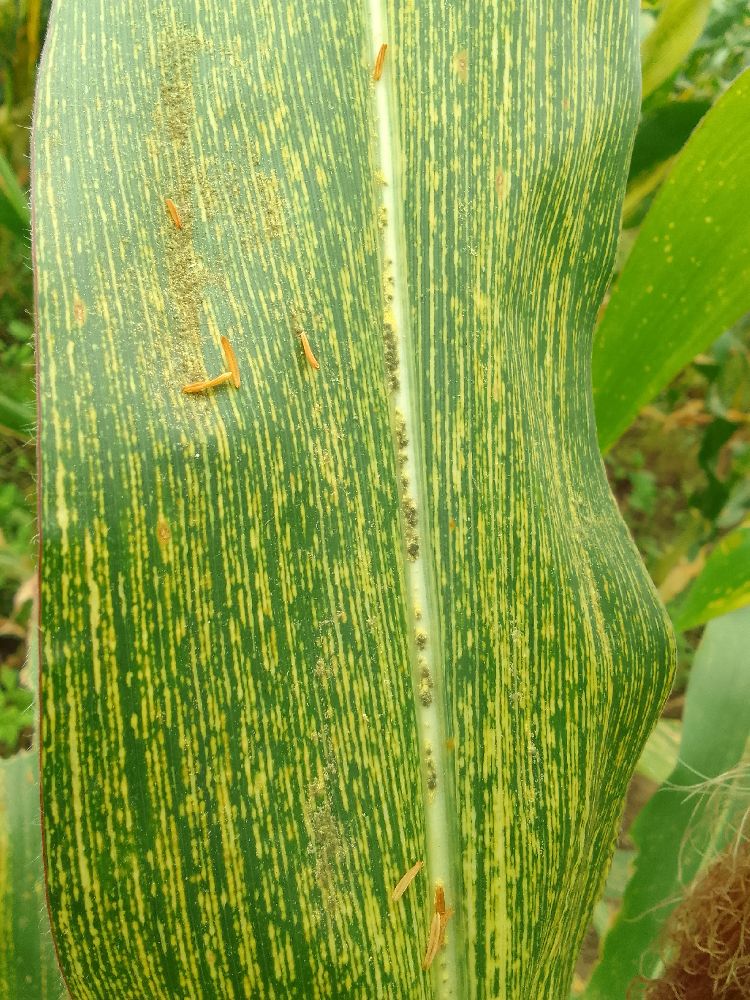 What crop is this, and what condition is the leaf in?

maize, maize streak virus
